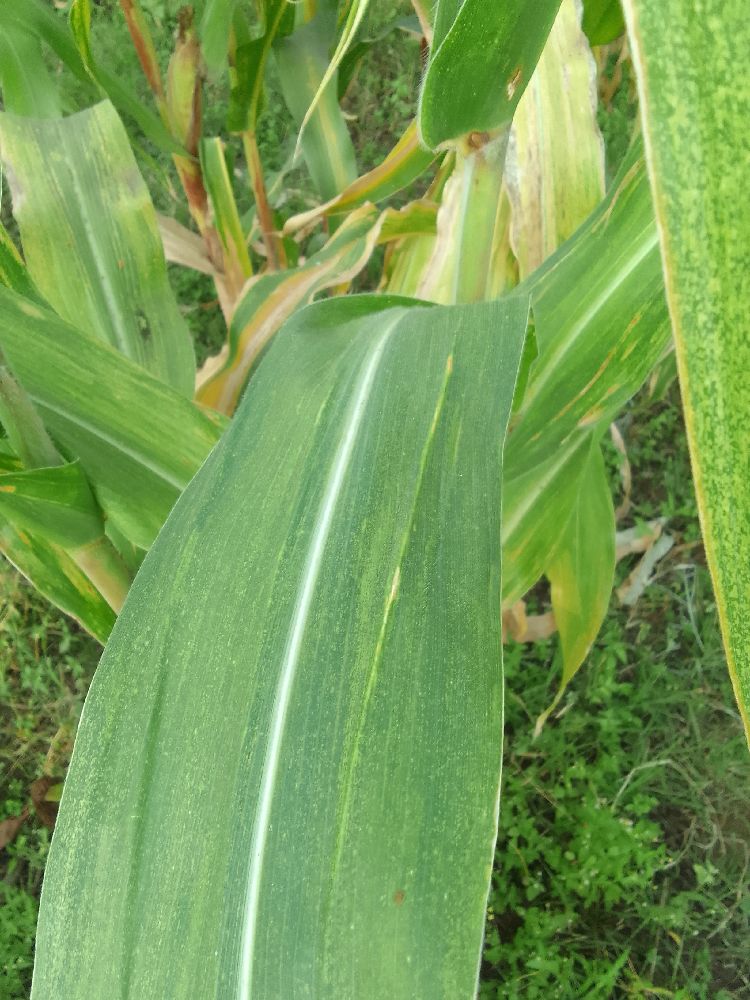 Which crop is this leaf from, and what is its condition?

maize, maize lethal necrosis
